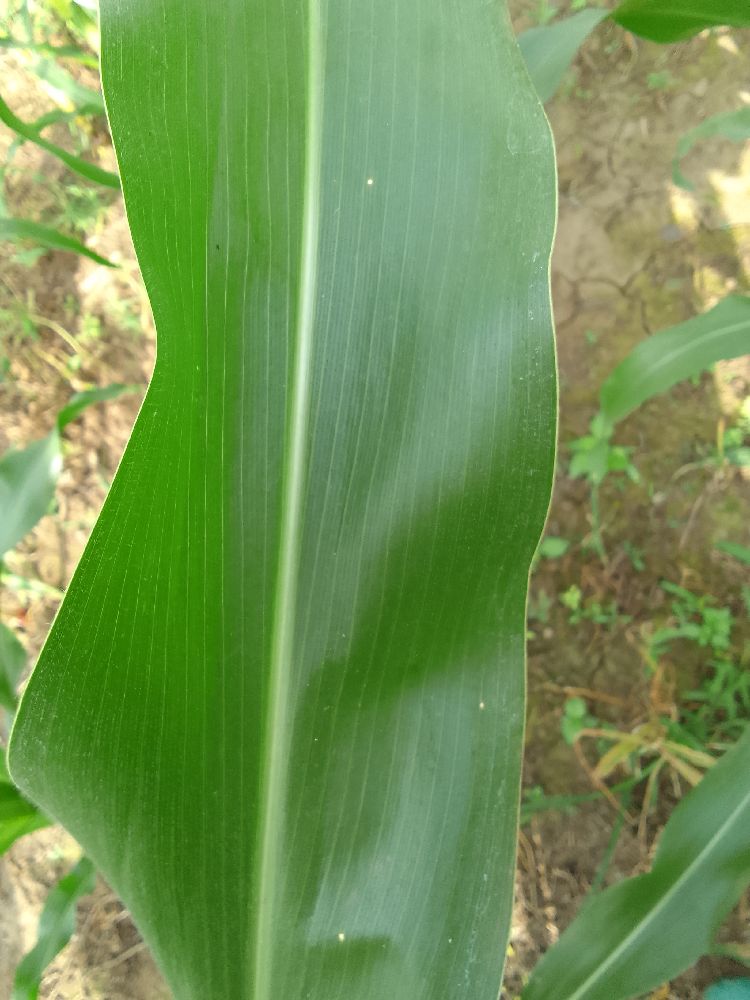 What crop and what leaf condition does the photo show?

maize, healthy
